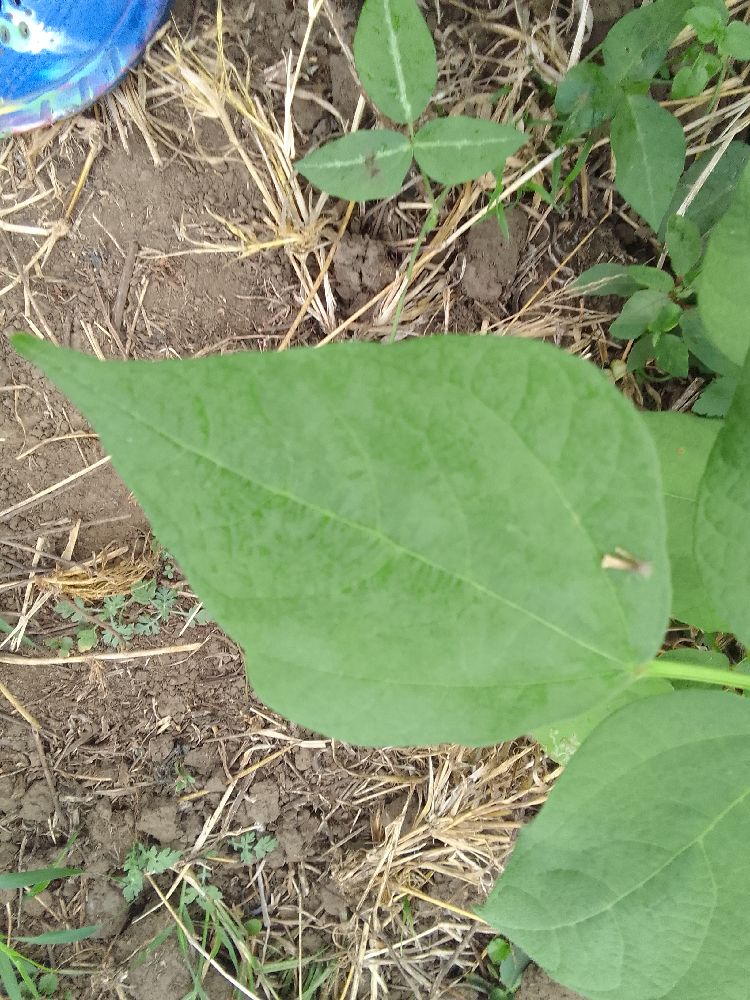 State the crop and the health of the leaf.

common bean, healthy
